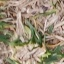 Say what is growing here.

grass
